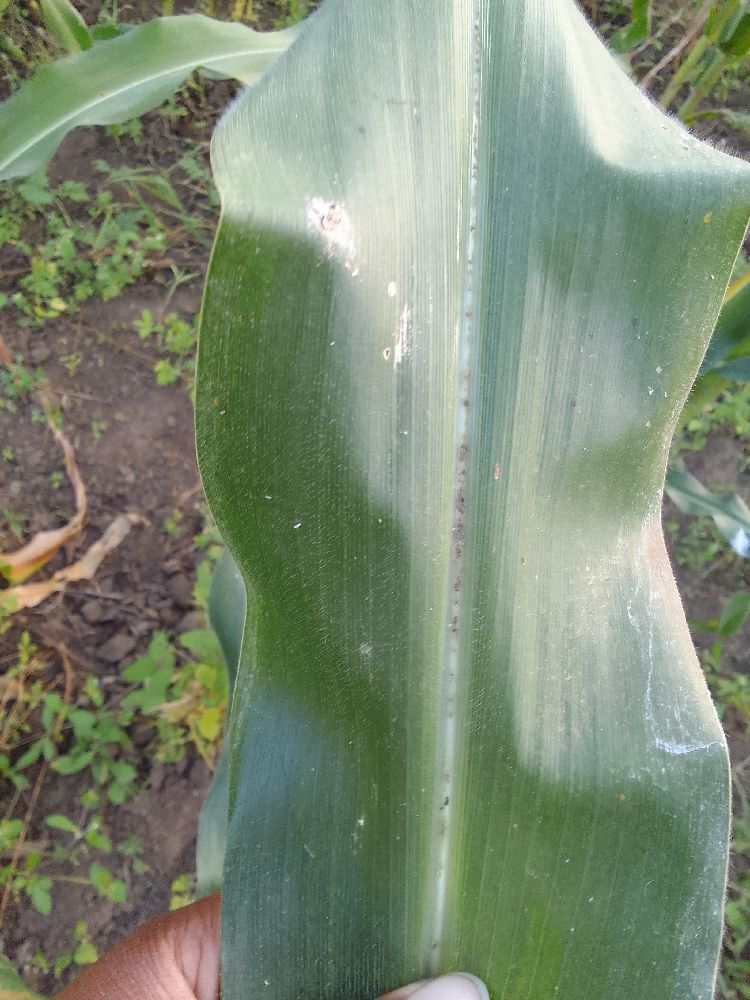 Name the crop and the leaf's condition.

maize, healthy
